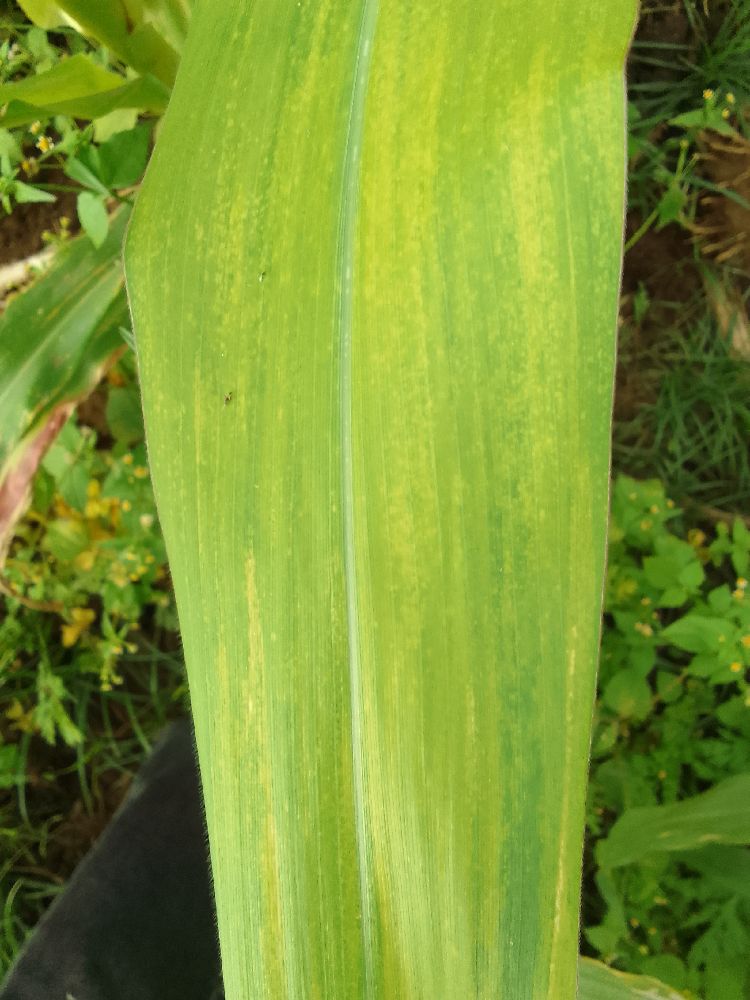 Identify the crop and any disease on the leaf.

maize, maize lethal necrosis
